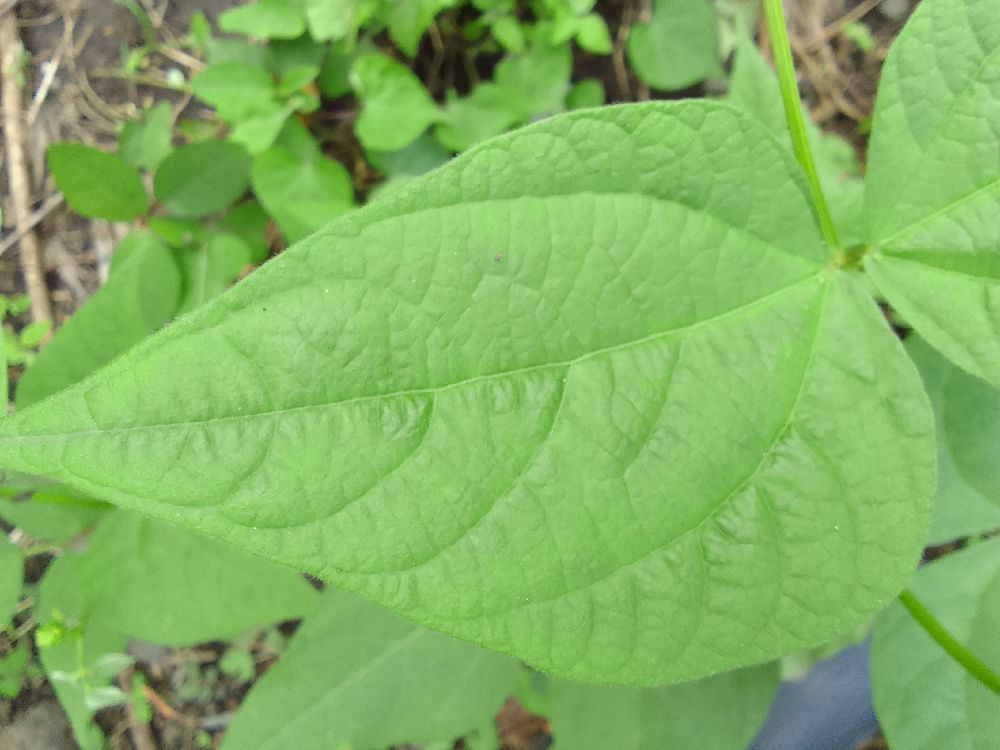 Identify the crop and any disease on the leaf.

common bean, healthy
